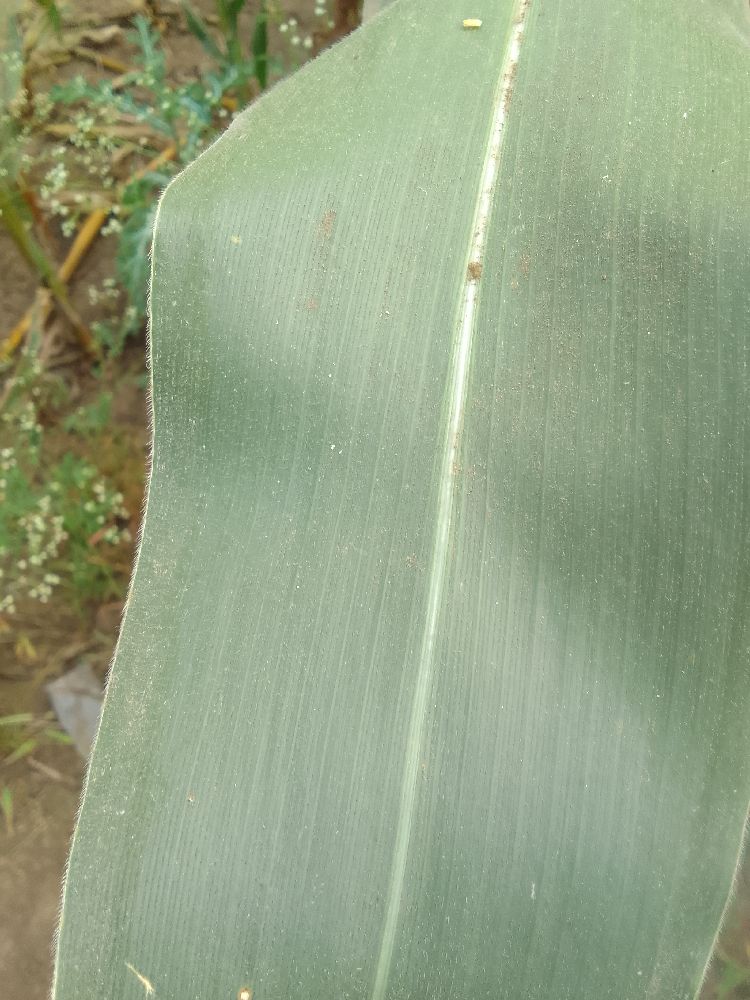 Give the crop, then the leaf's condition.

maize, healthy
